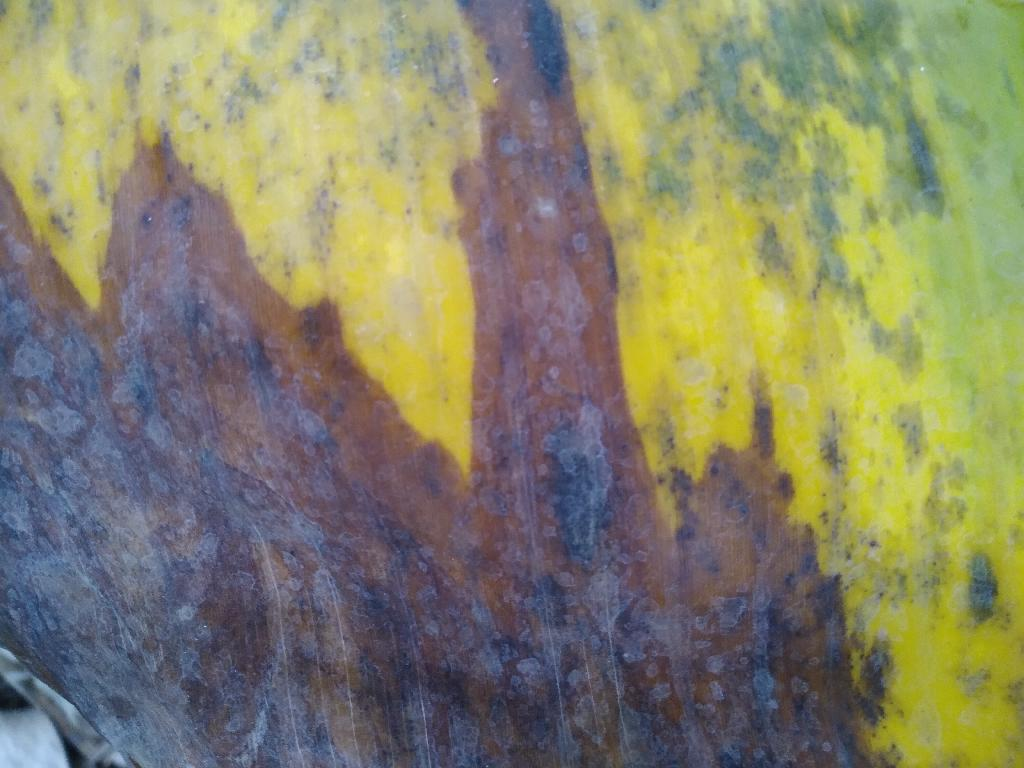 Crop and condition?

banana, black sigatoka
